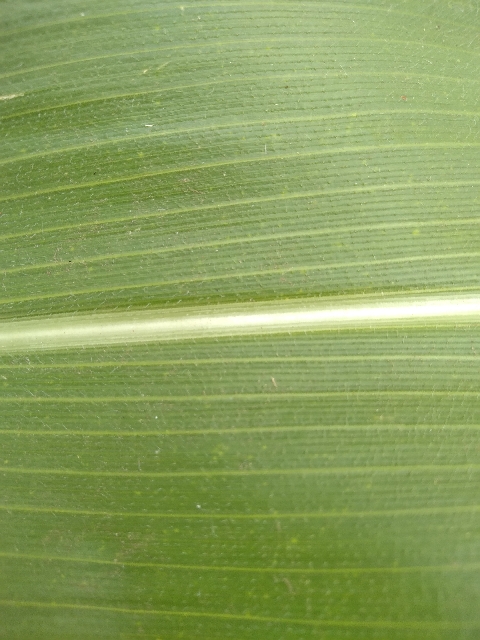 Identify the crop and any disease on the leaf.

maize, healthy
